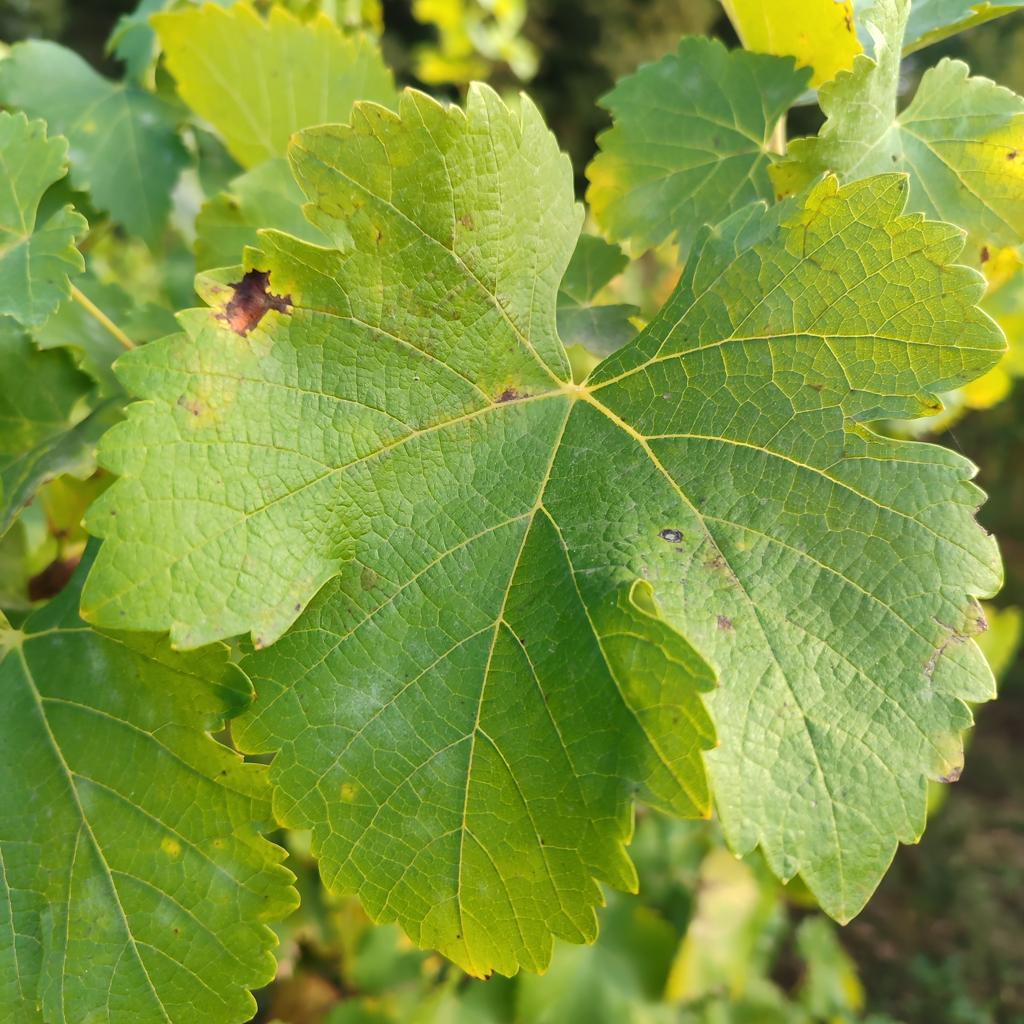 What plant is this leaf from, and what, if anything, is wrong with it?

grapevine, powdery mildew
